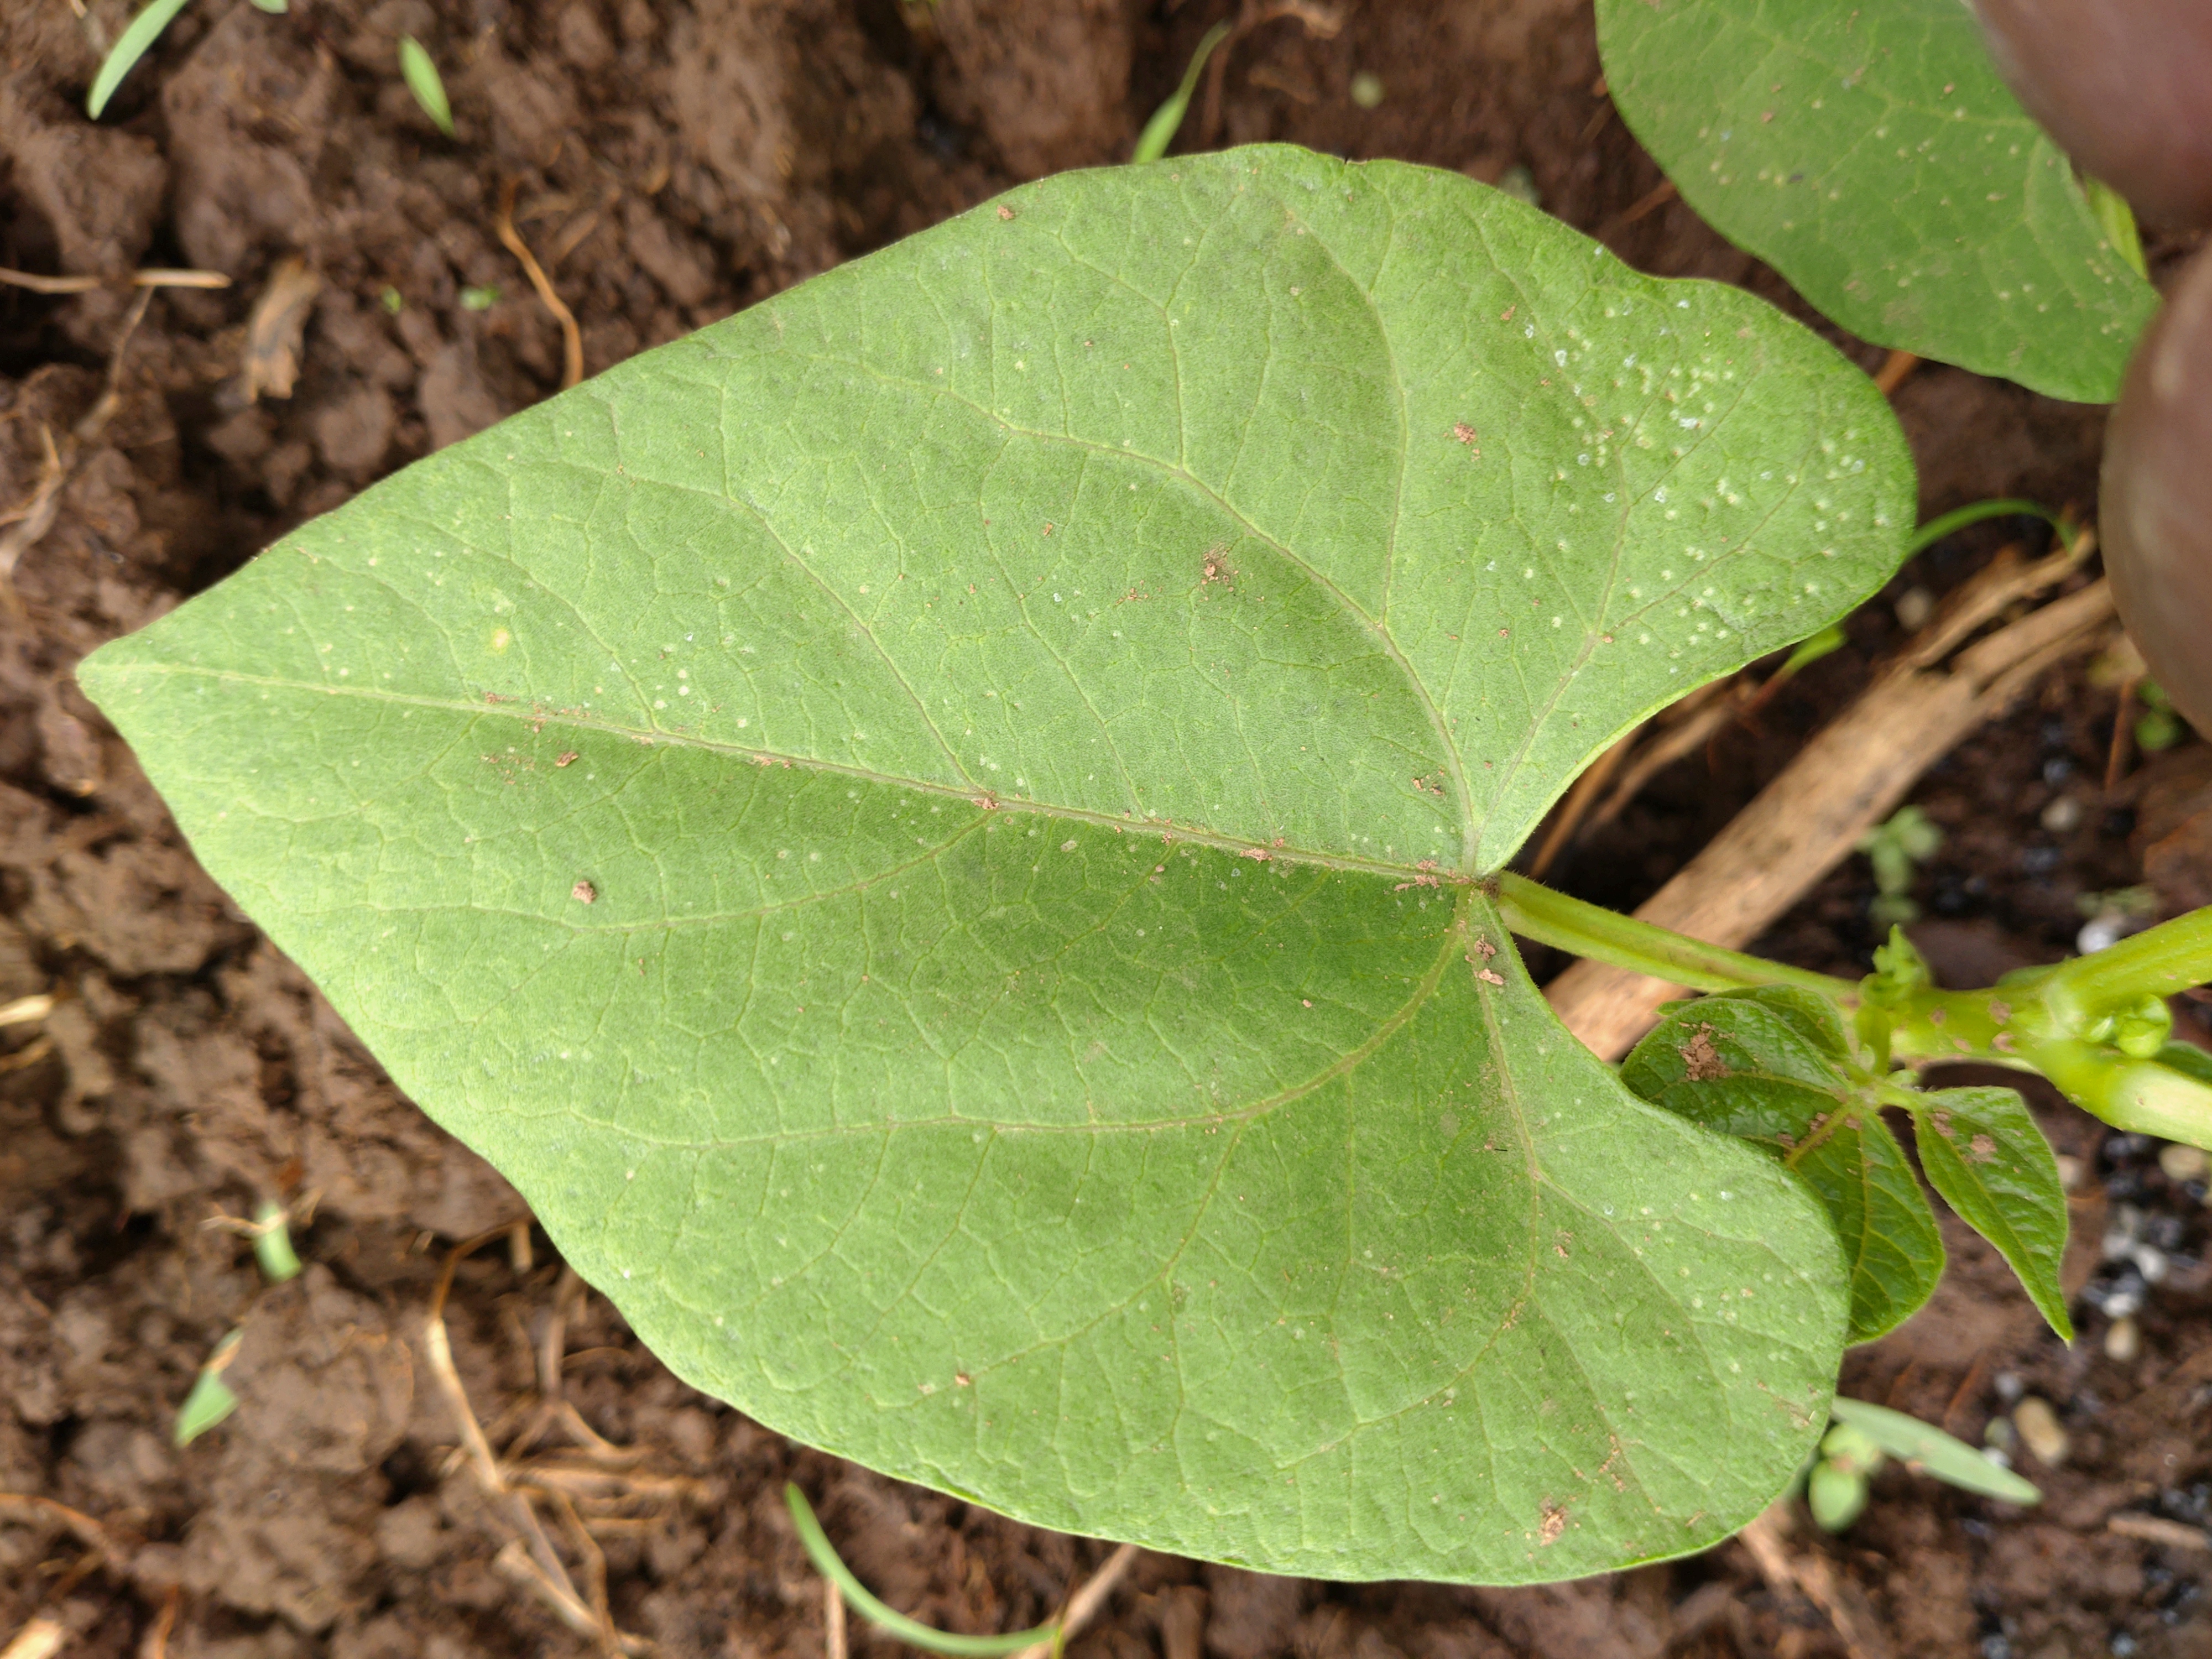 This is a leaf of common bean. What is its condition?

healthy
